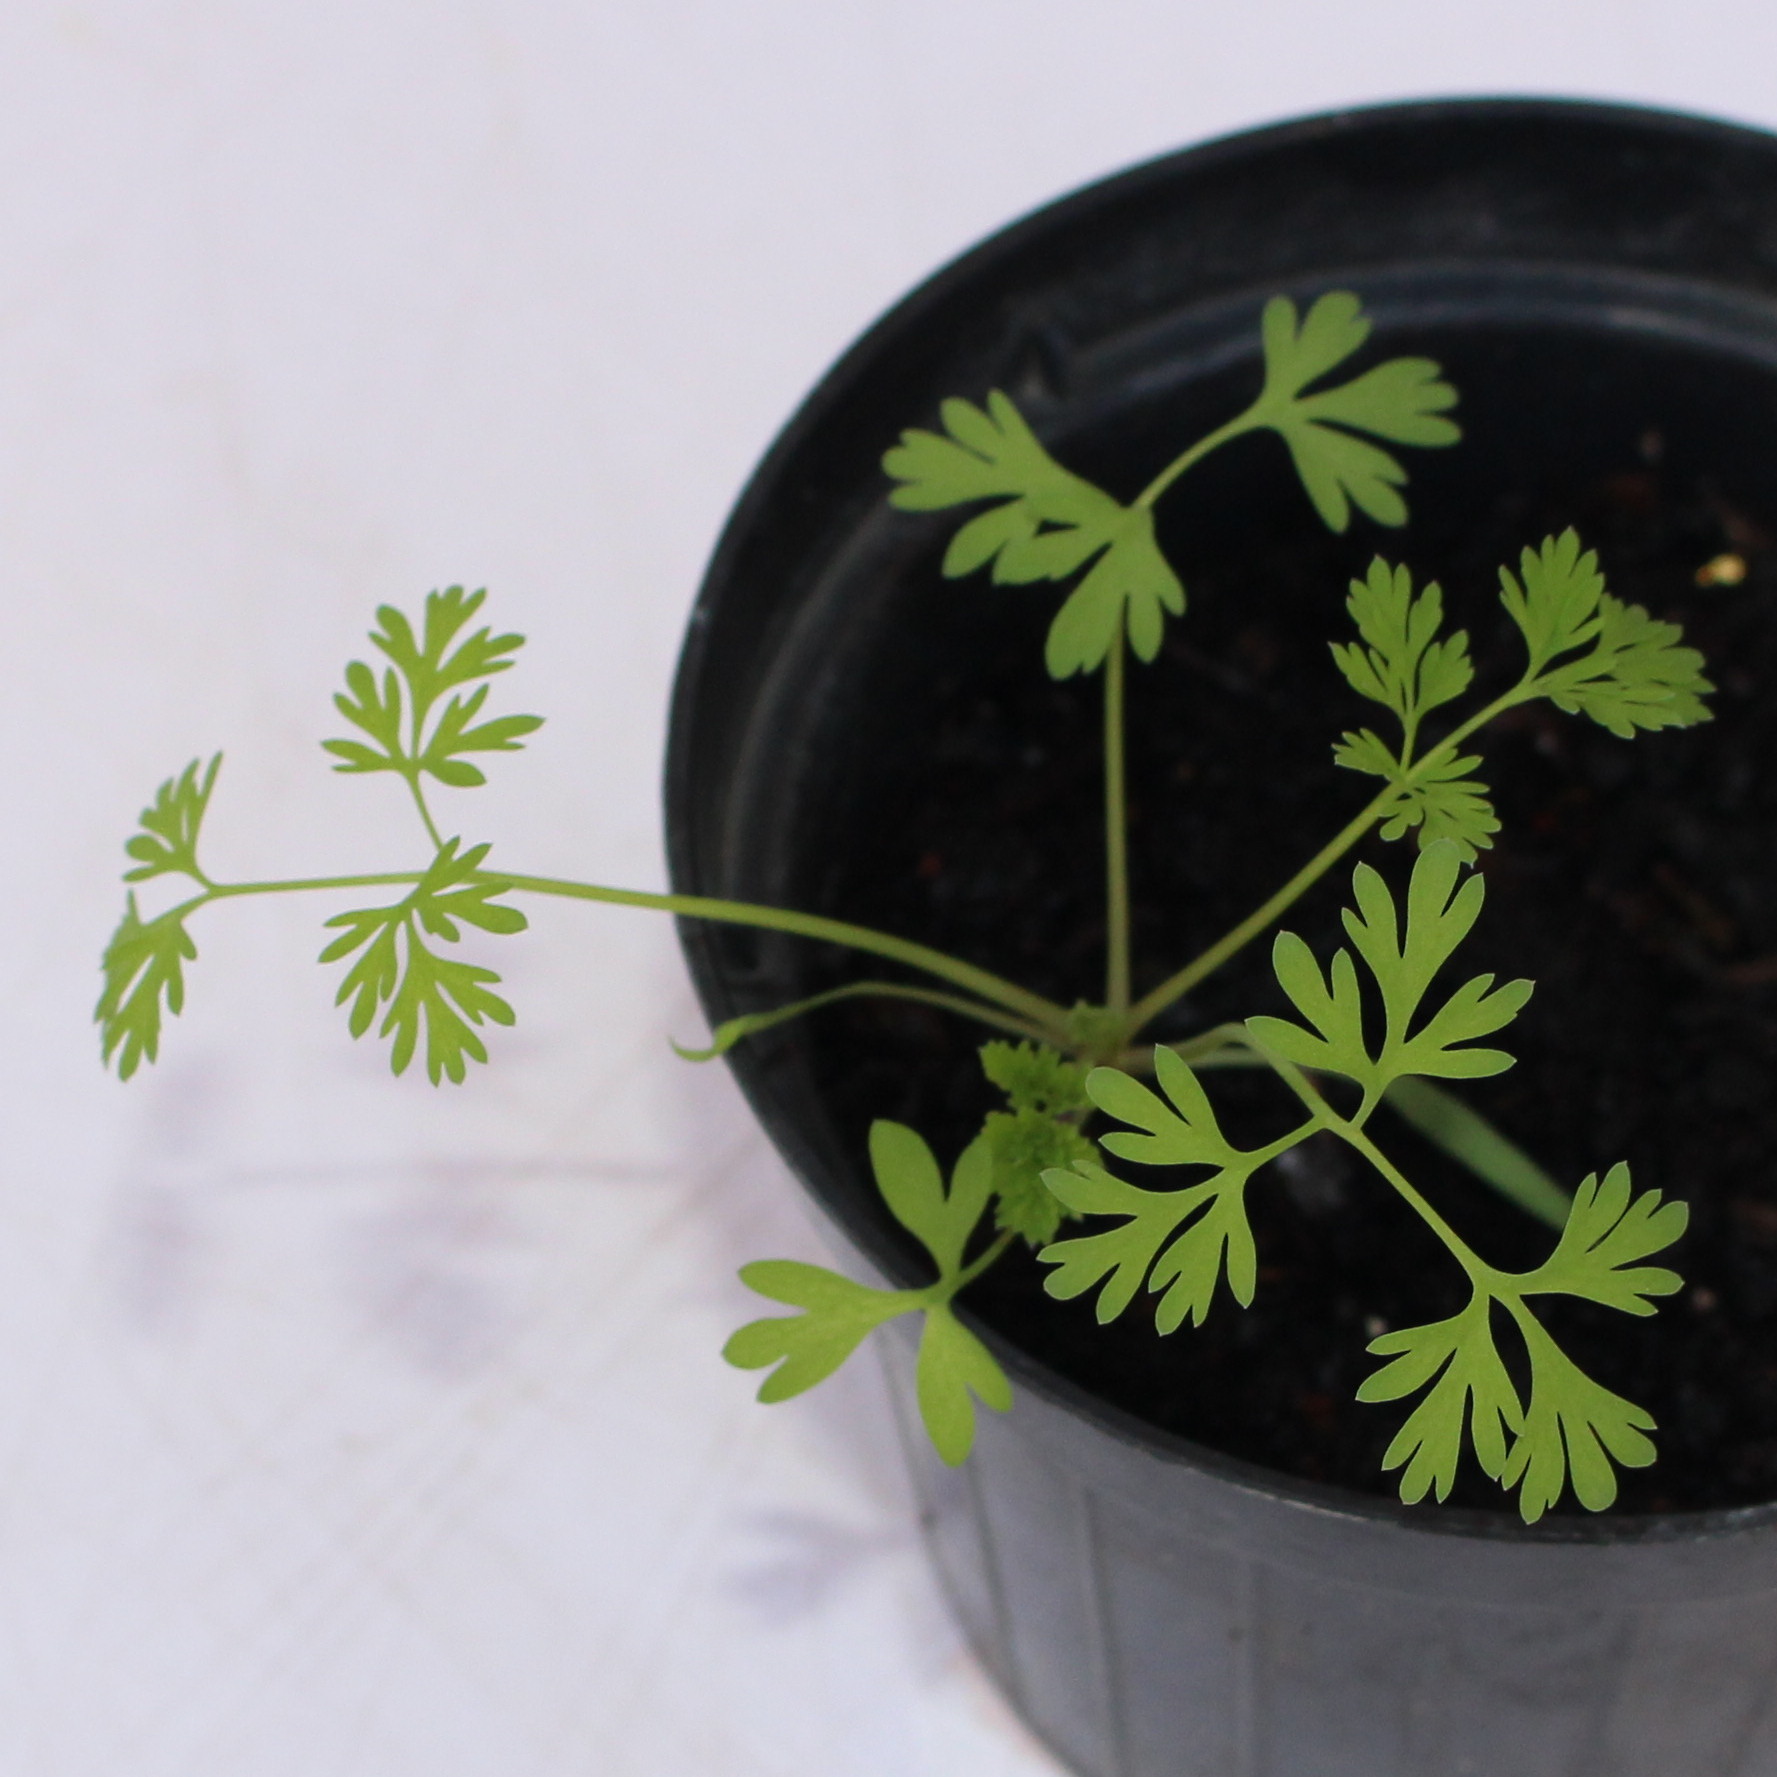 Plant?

Fumaria officinalis
